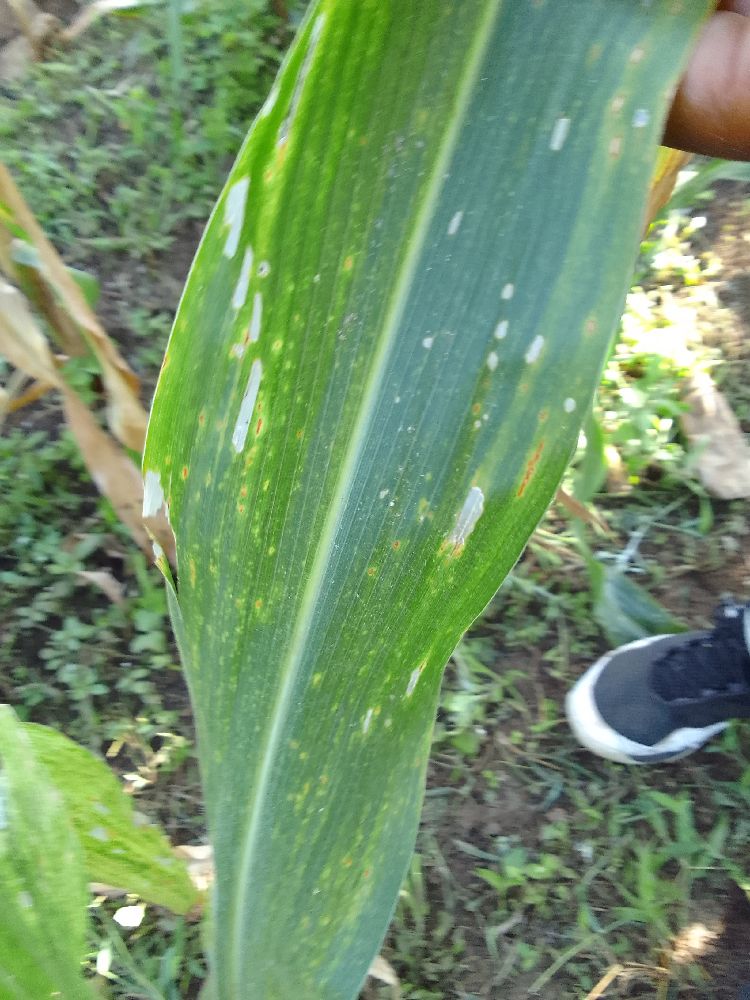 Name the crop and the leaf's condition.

maize, maize lethal necrosis
